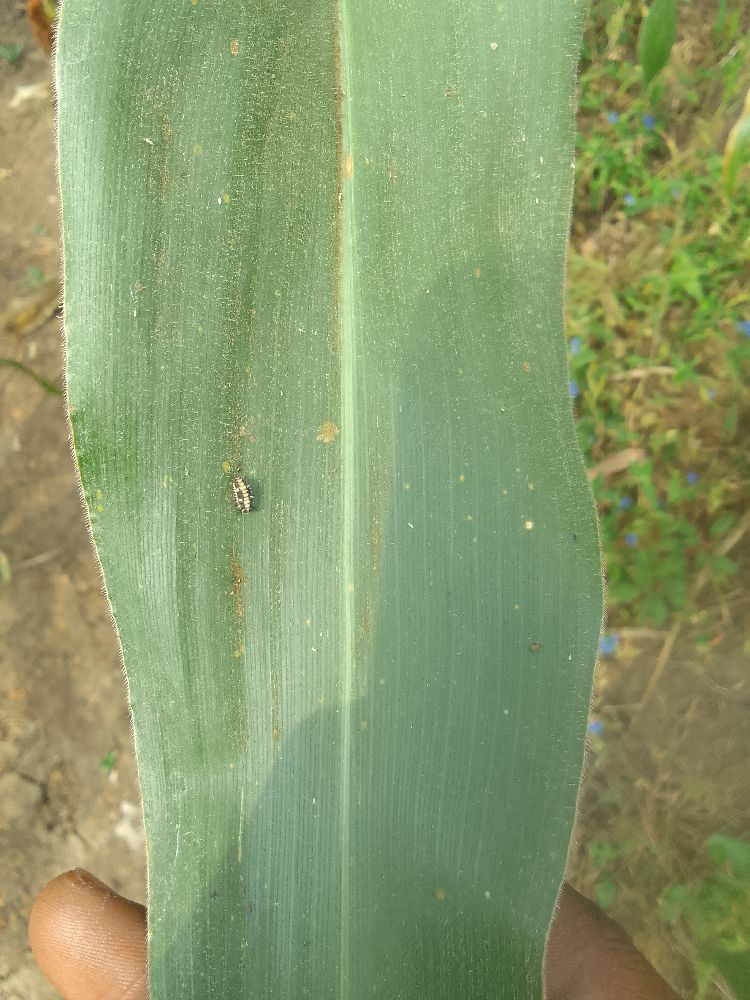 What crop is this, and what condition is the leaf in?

maize, healthy
